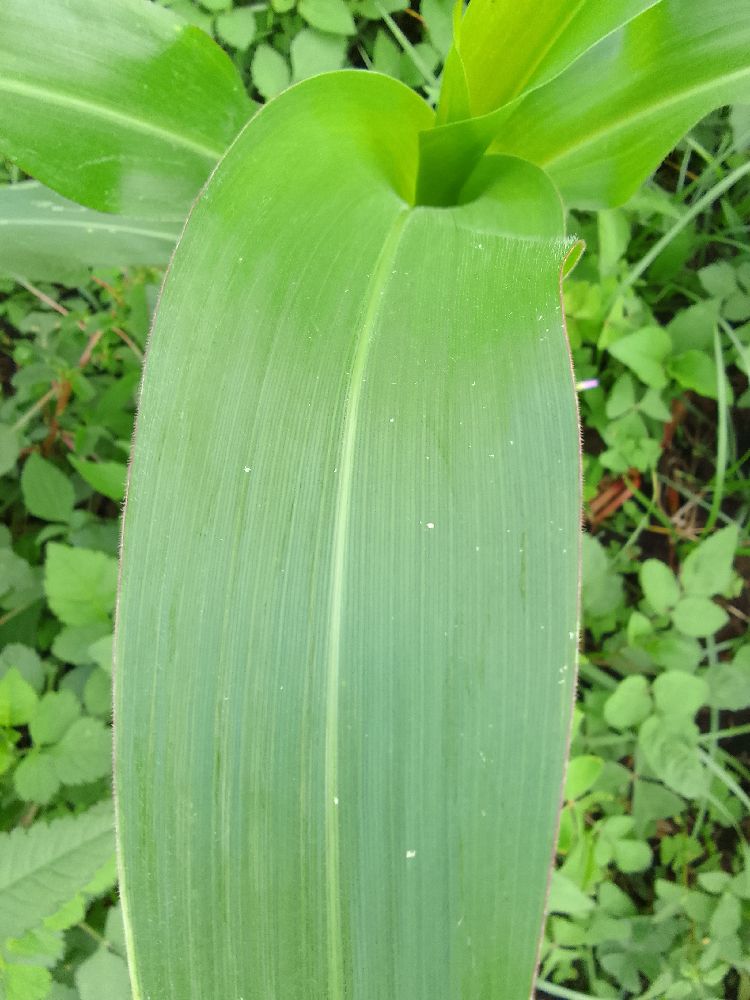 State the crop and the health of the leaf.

maize, healthy
